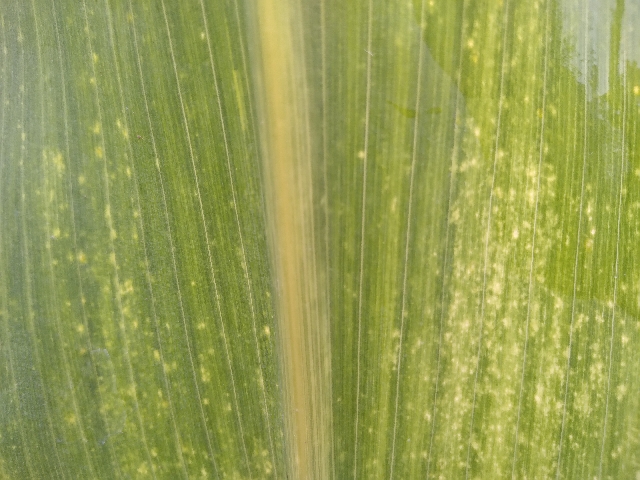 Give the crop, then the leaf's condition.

maize, maize lethal necrosis
